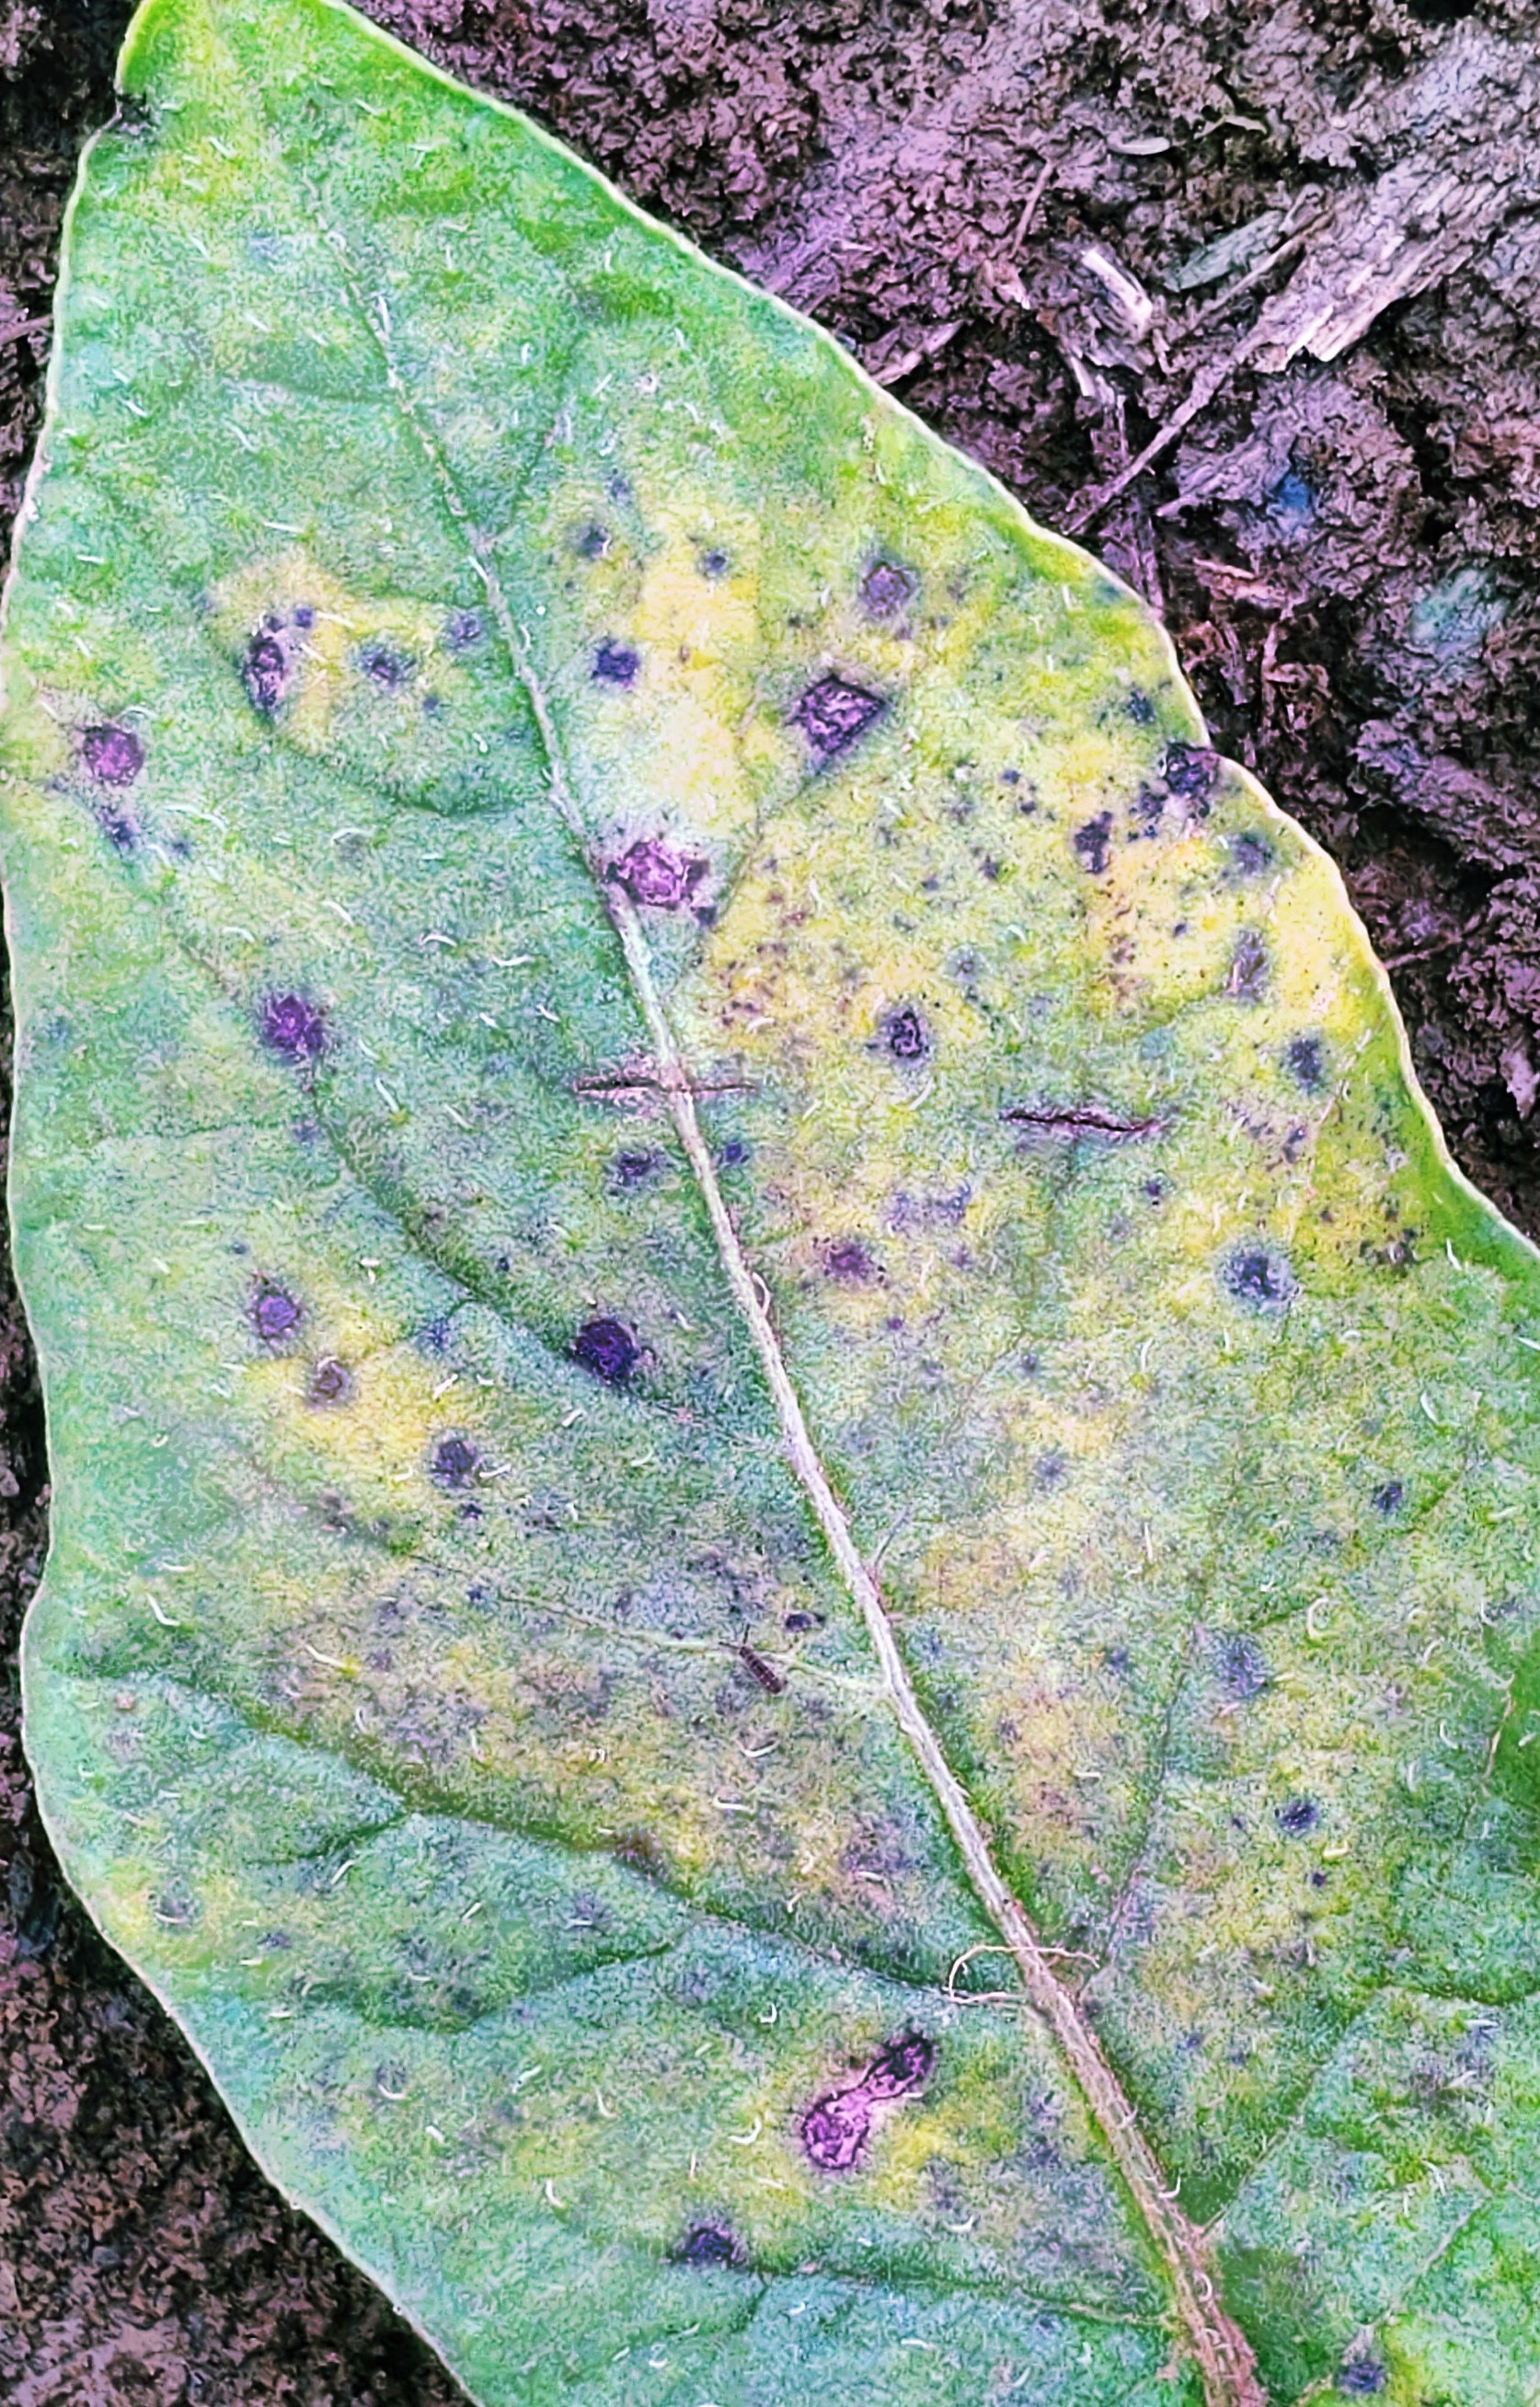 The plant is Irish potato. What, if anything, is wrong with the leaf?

late blight
